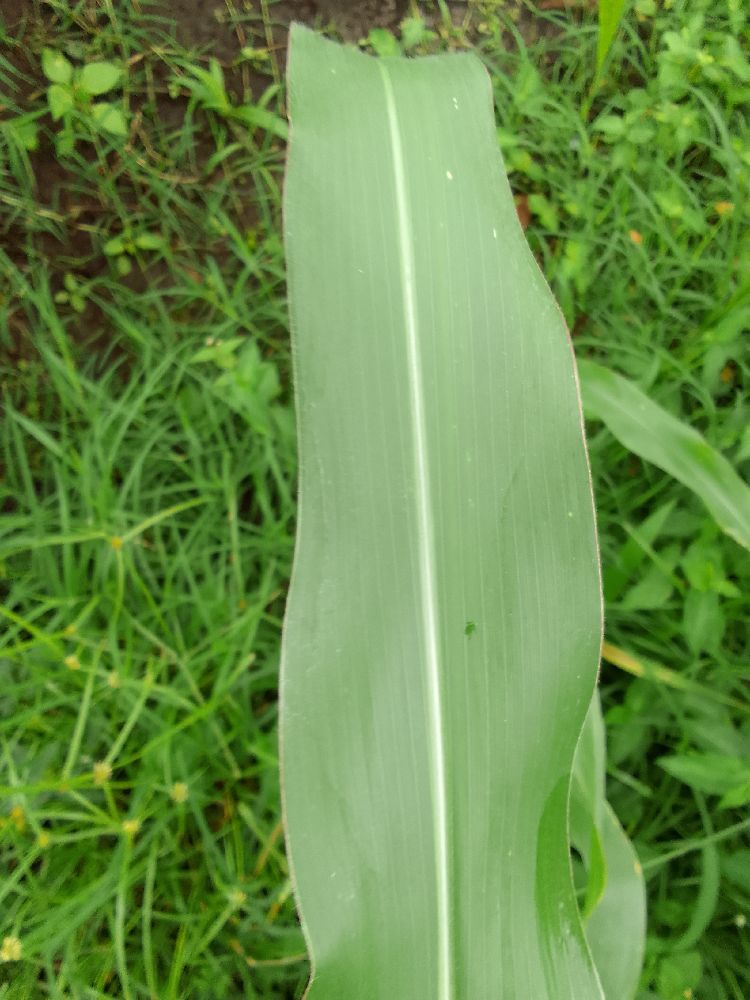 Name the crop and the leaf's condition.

maize, healthy
